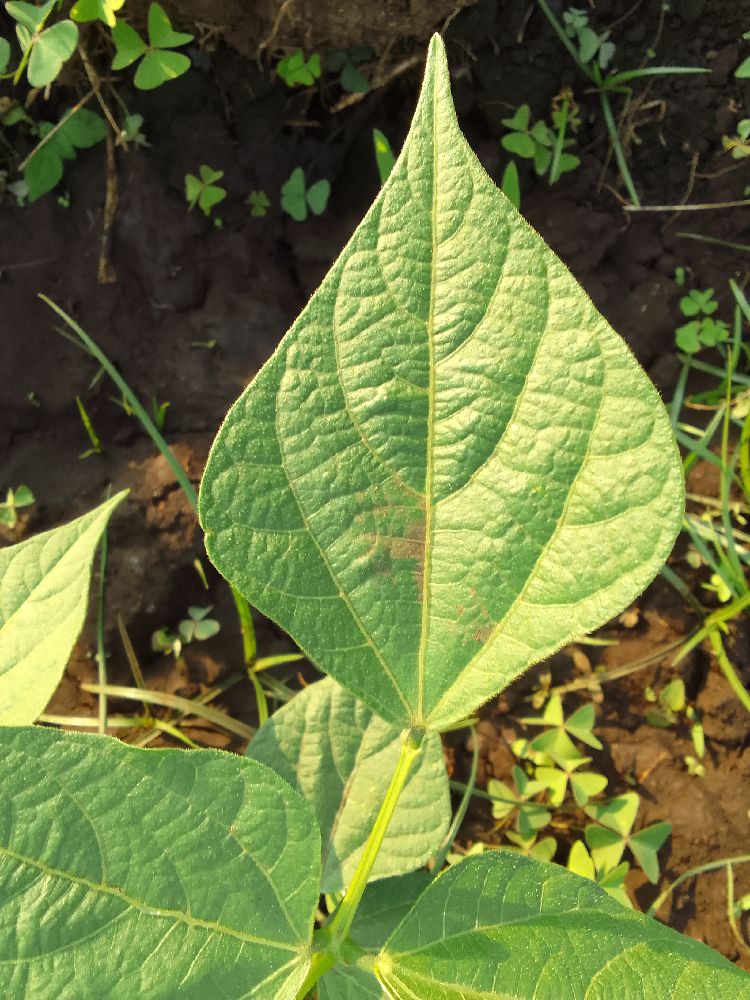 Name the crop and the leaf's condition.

common bean, healthy
